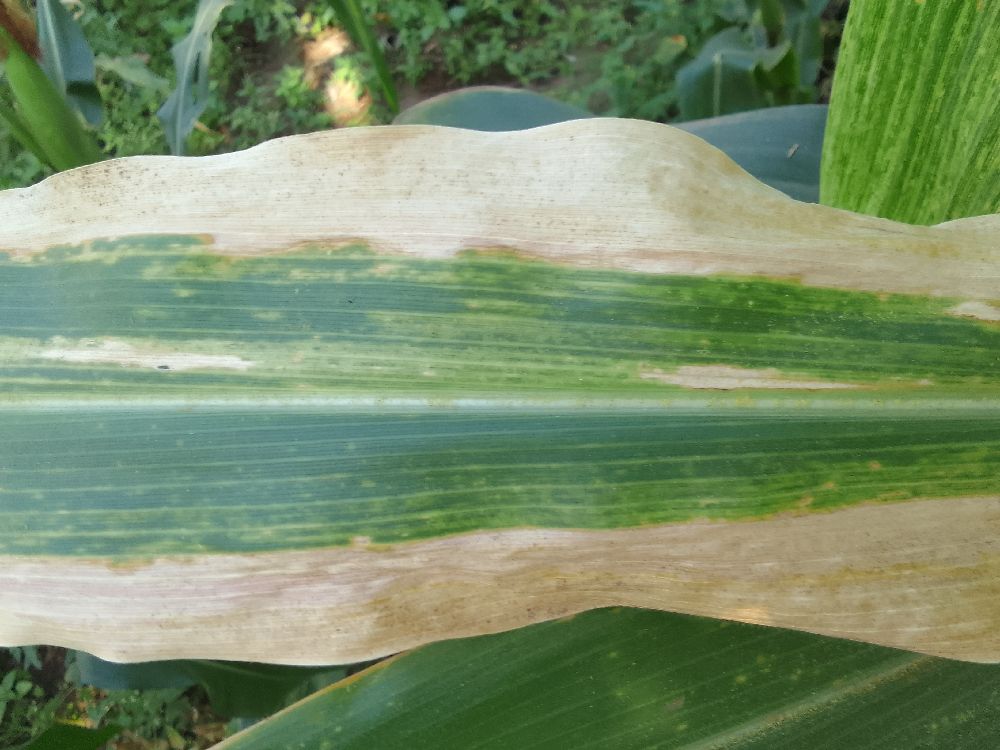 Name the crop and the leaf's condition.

maize, maize lethal necrosis
